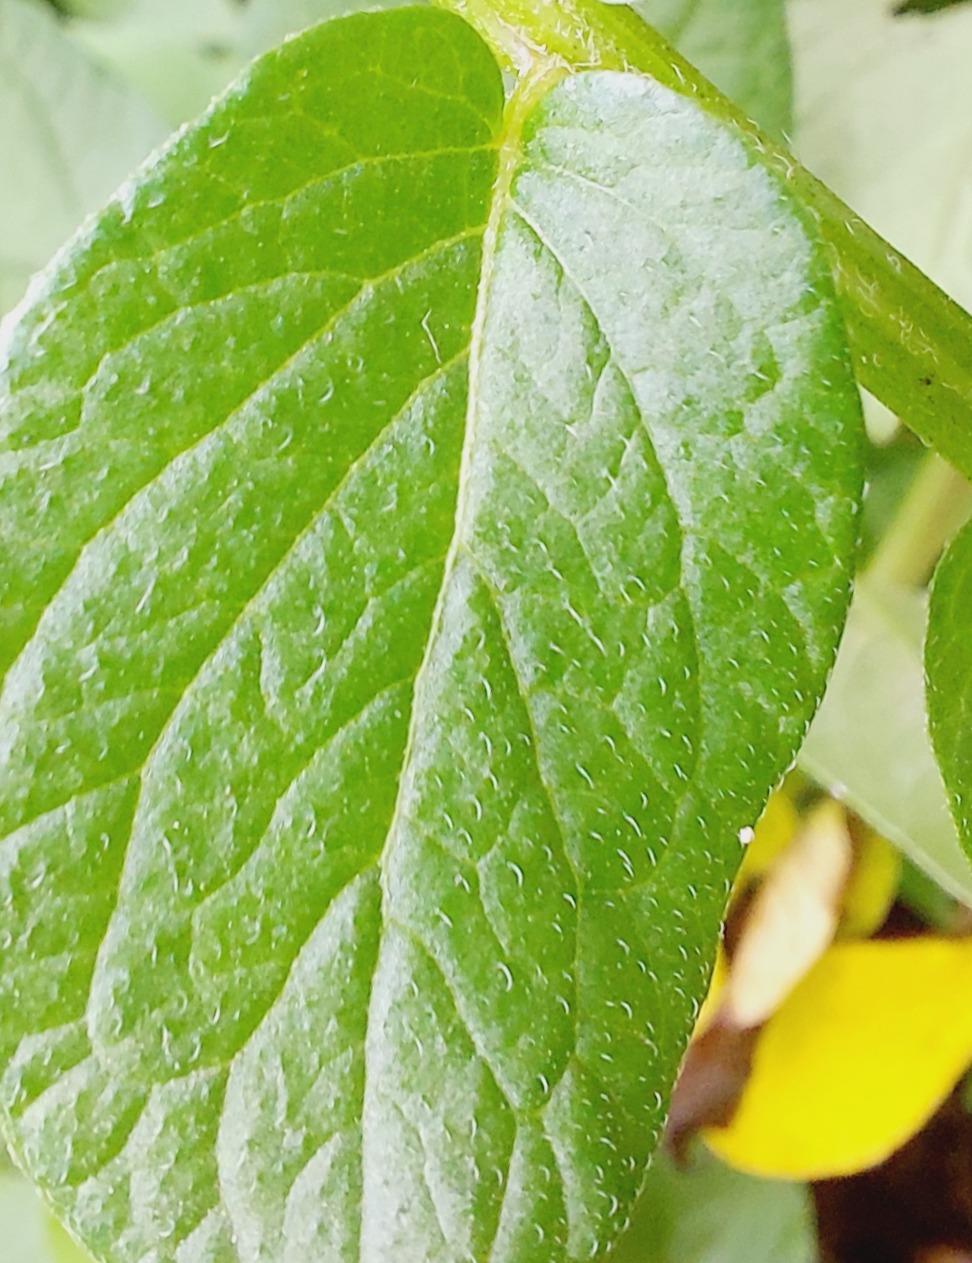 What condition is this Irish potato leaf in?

healthy
